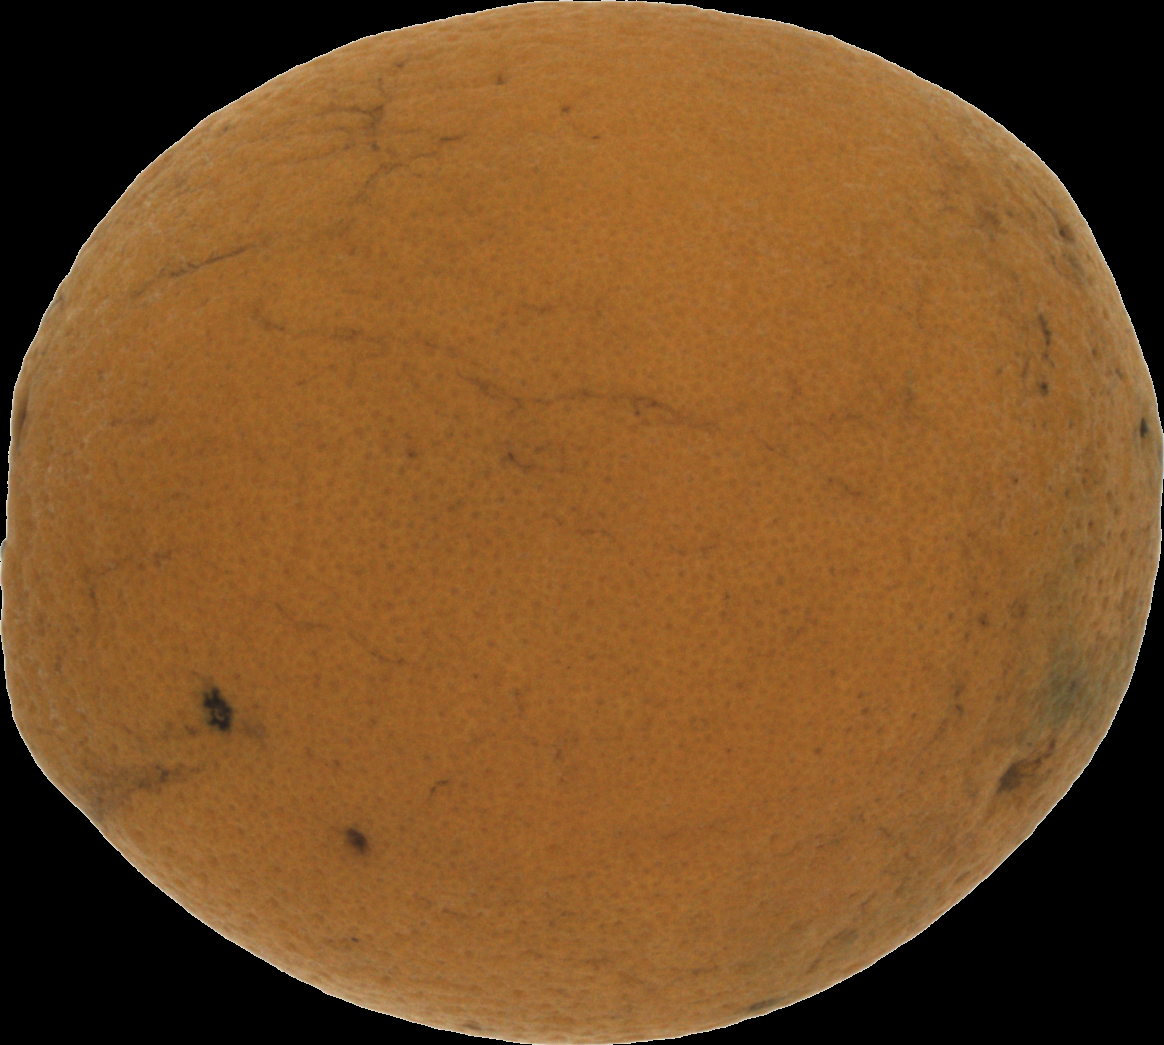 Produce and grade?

orange, bad
